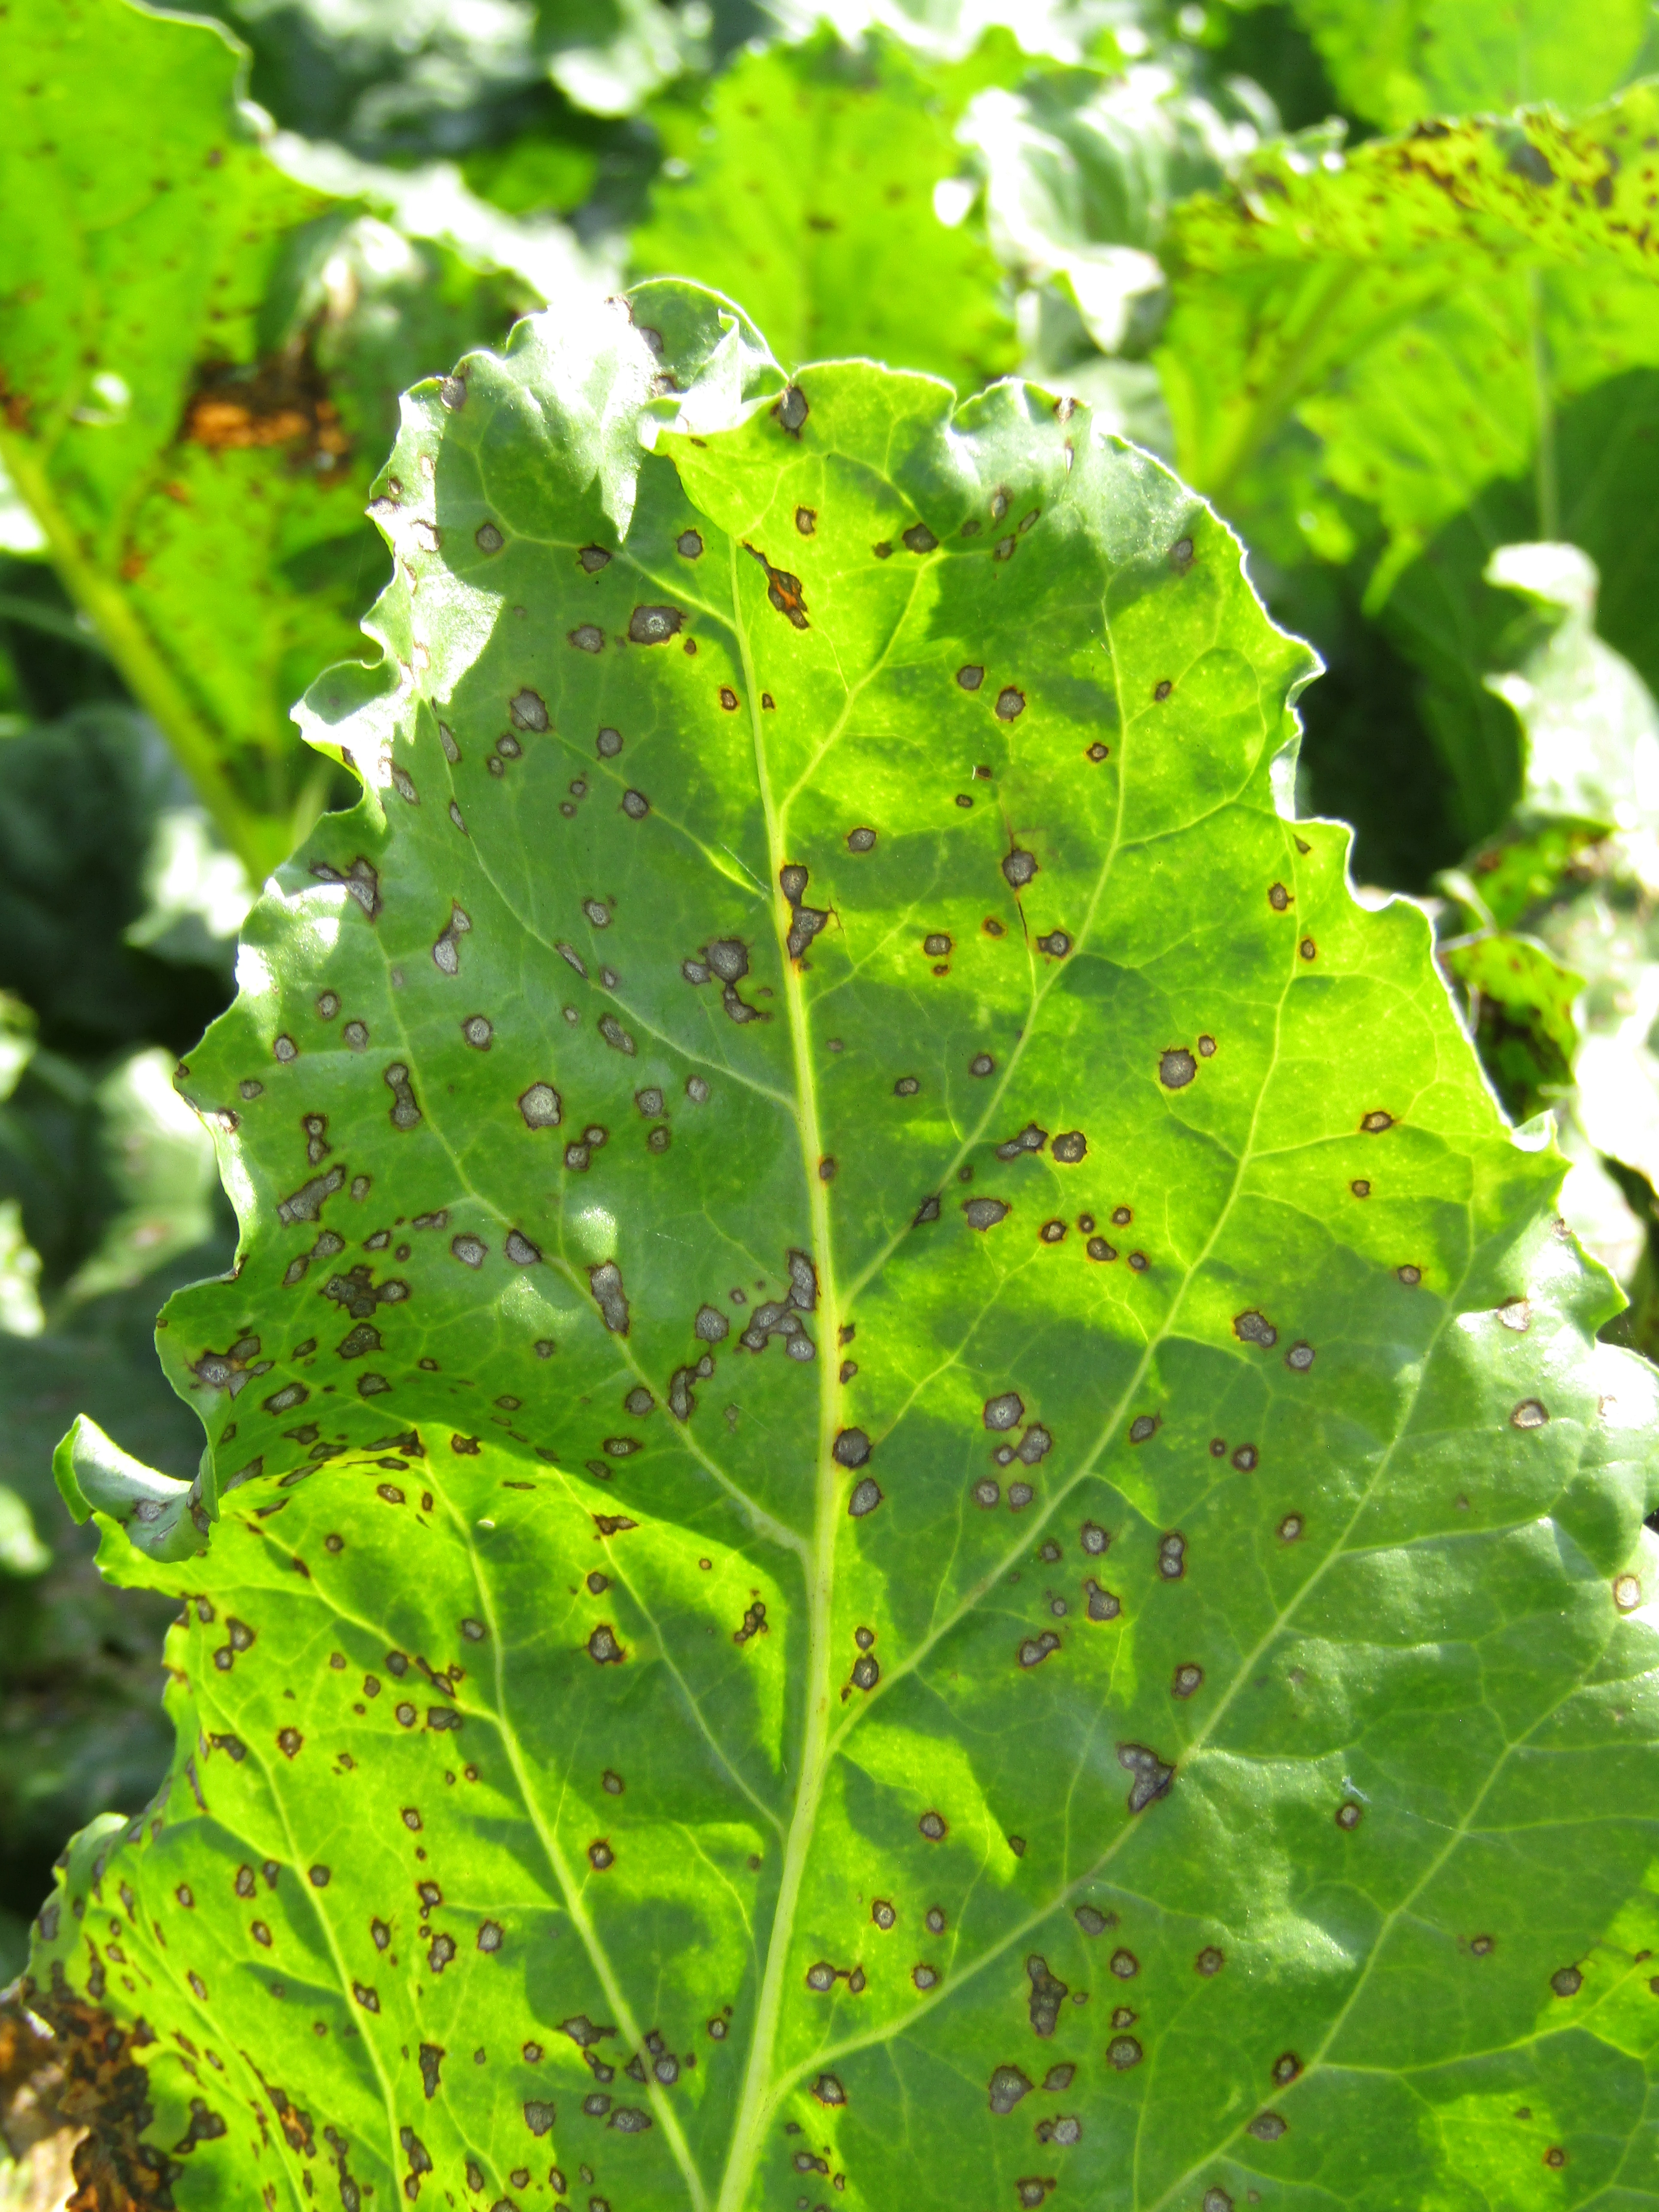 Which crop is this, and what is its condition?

beet, cercospora
